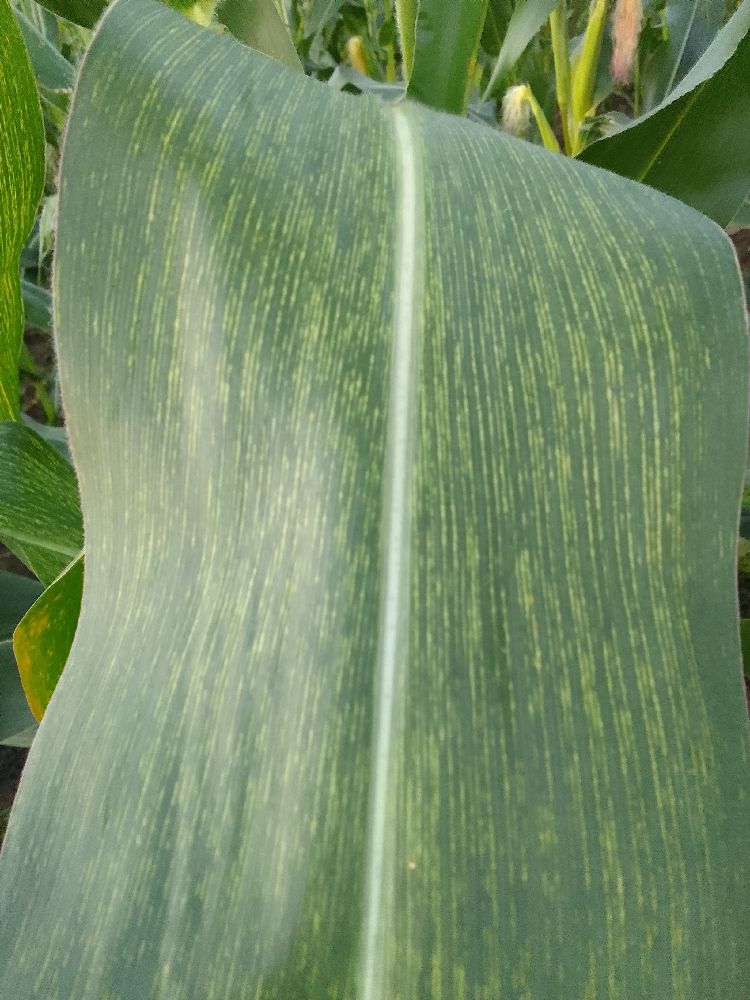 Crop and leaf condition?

maize, maize streak virus
